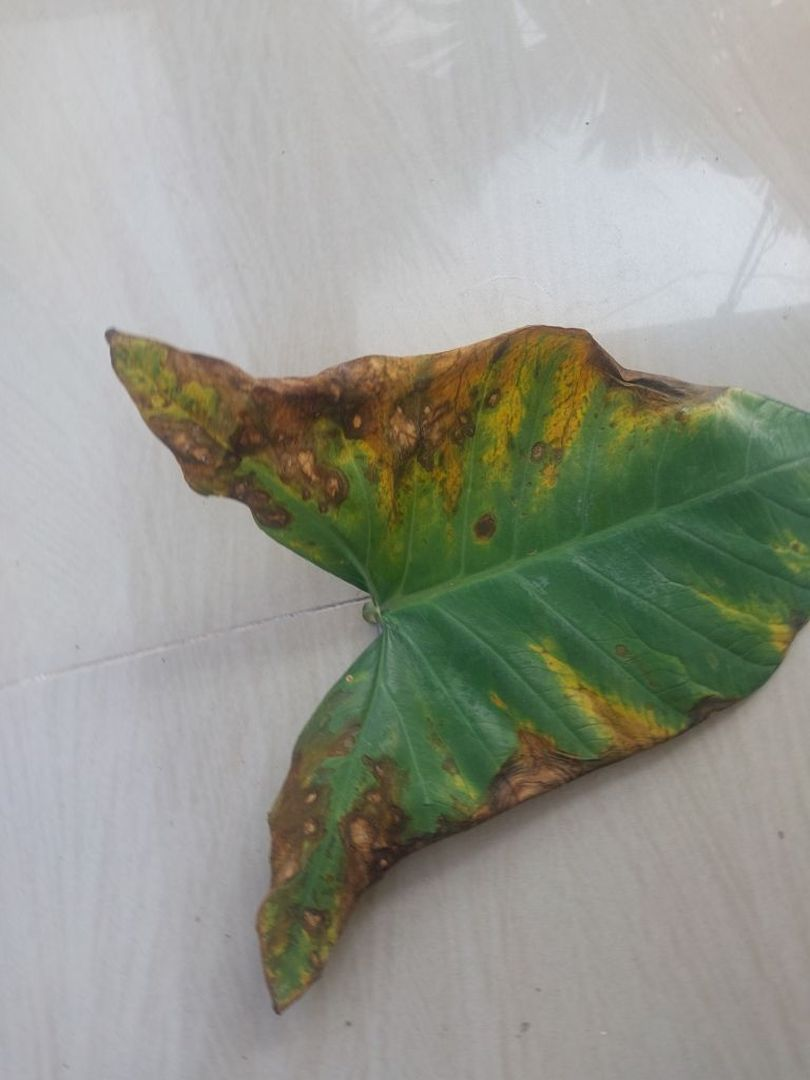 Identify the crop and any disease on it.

taro, leaf blight
